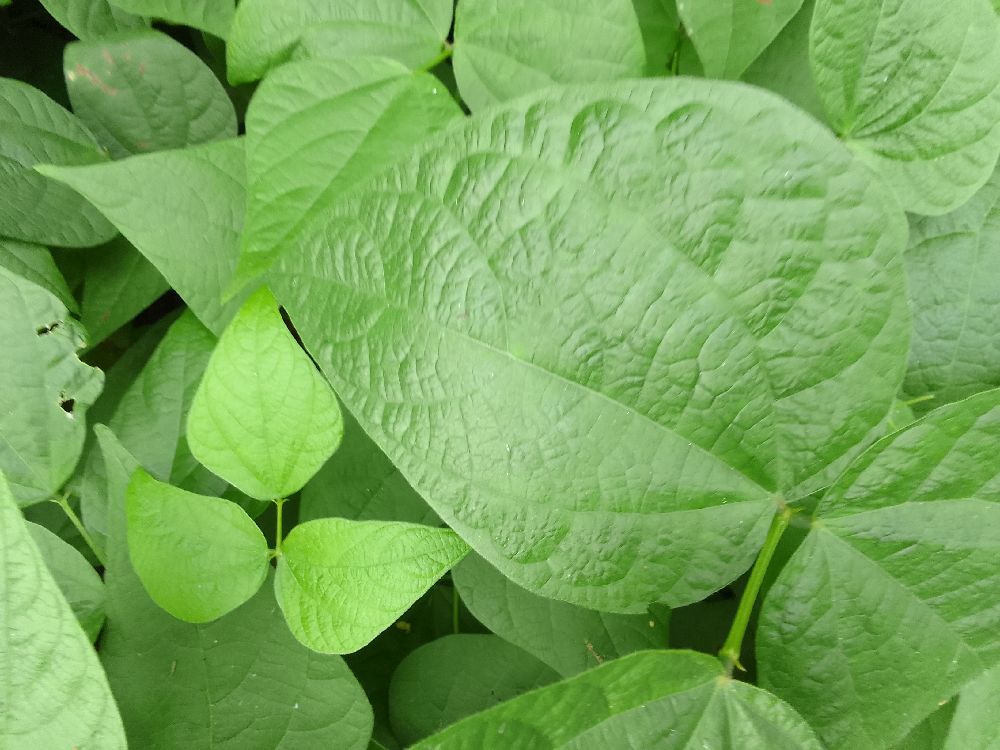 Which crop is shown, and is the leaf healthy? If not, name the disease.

common bean, healthy
